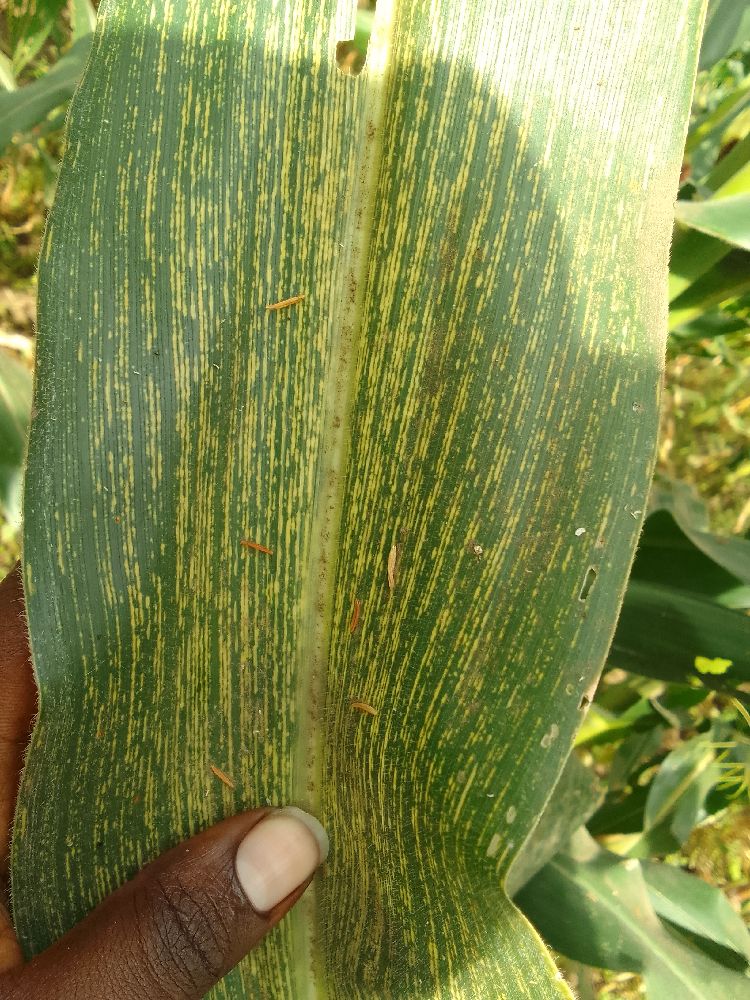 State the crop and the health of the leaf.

maize, maize streak virus
